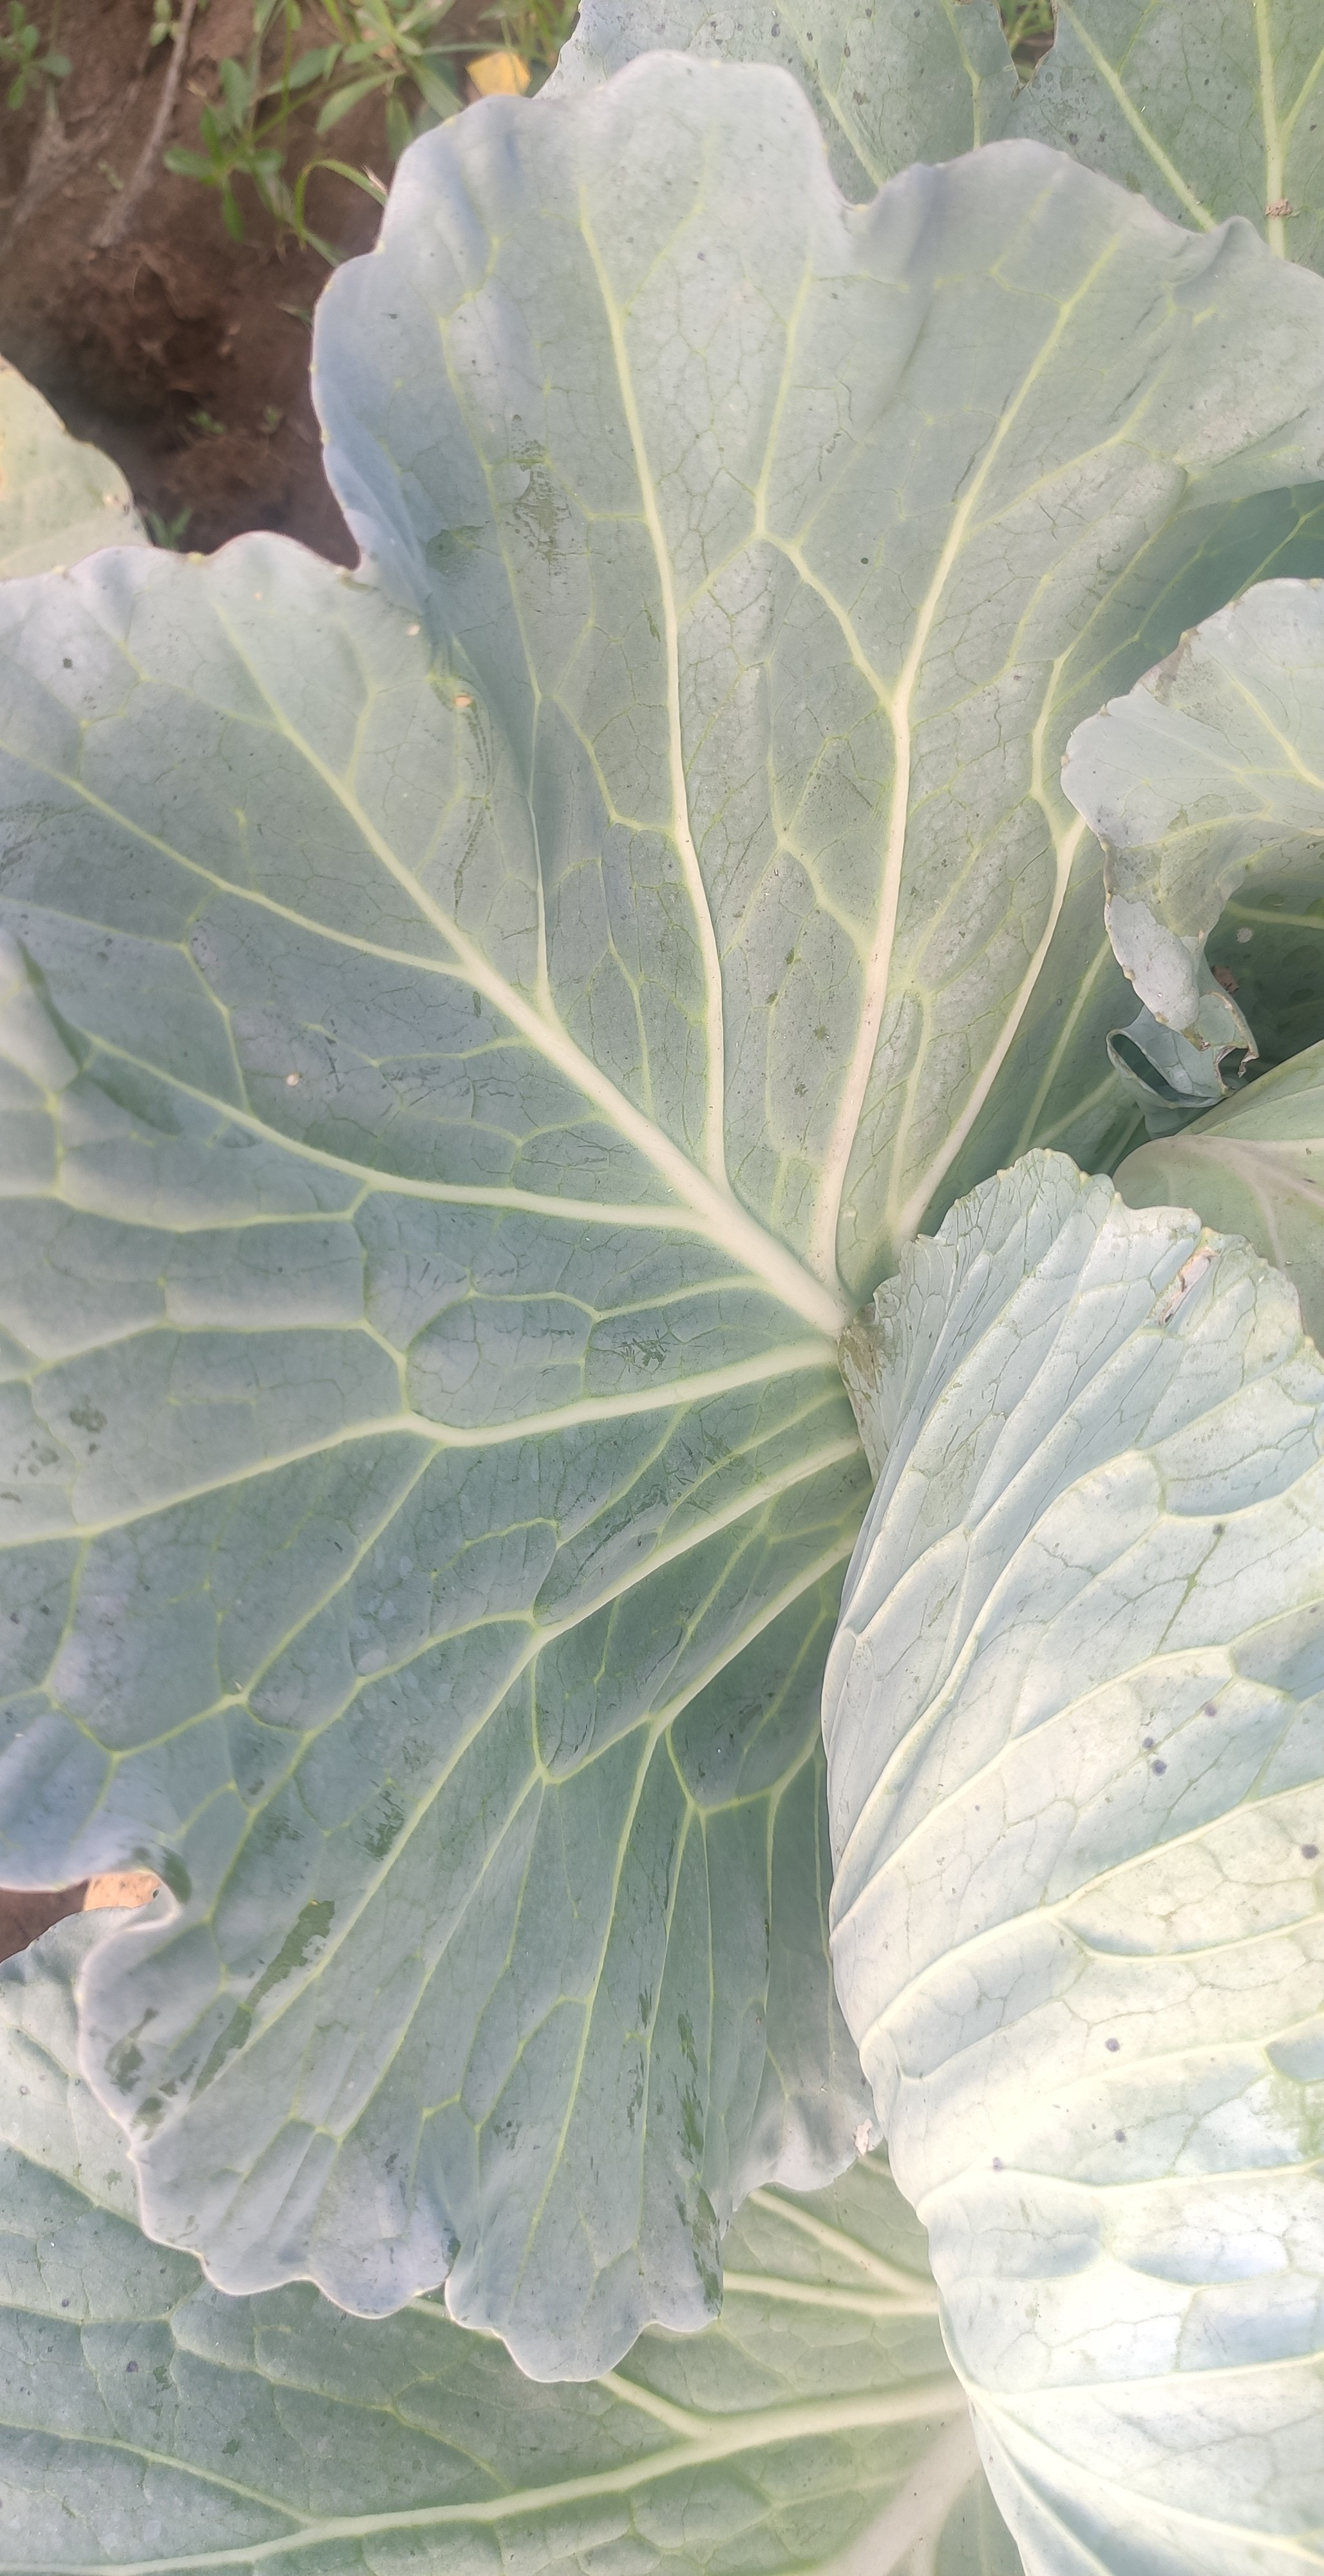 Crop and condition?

cabbage, healthy
